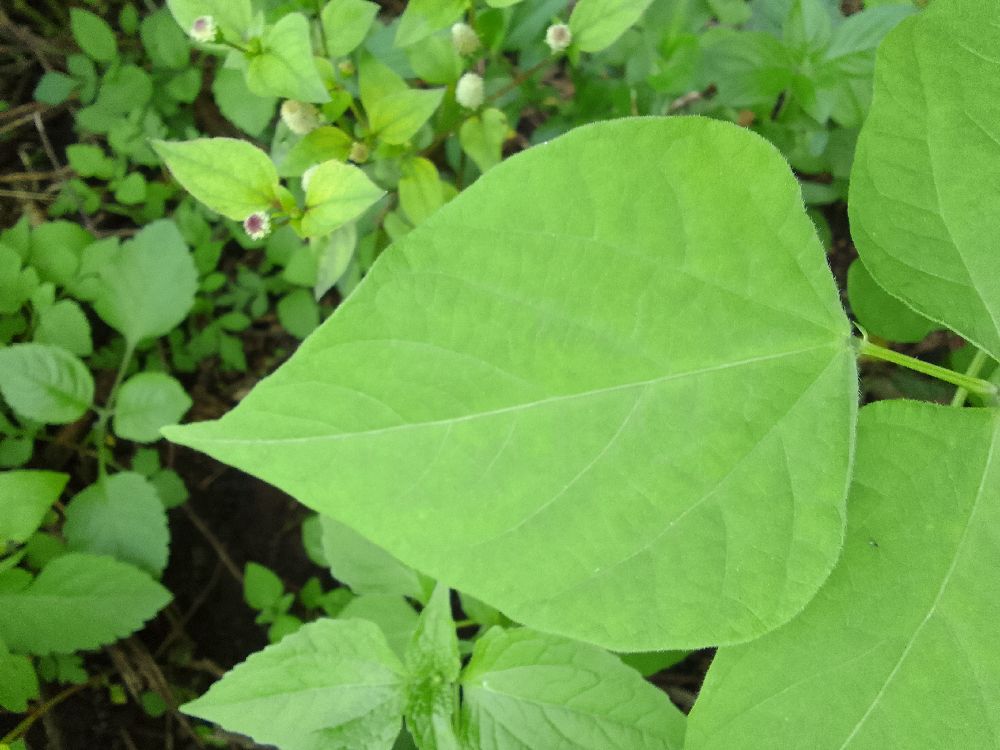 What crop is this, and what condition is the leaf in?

common bean, healthy
